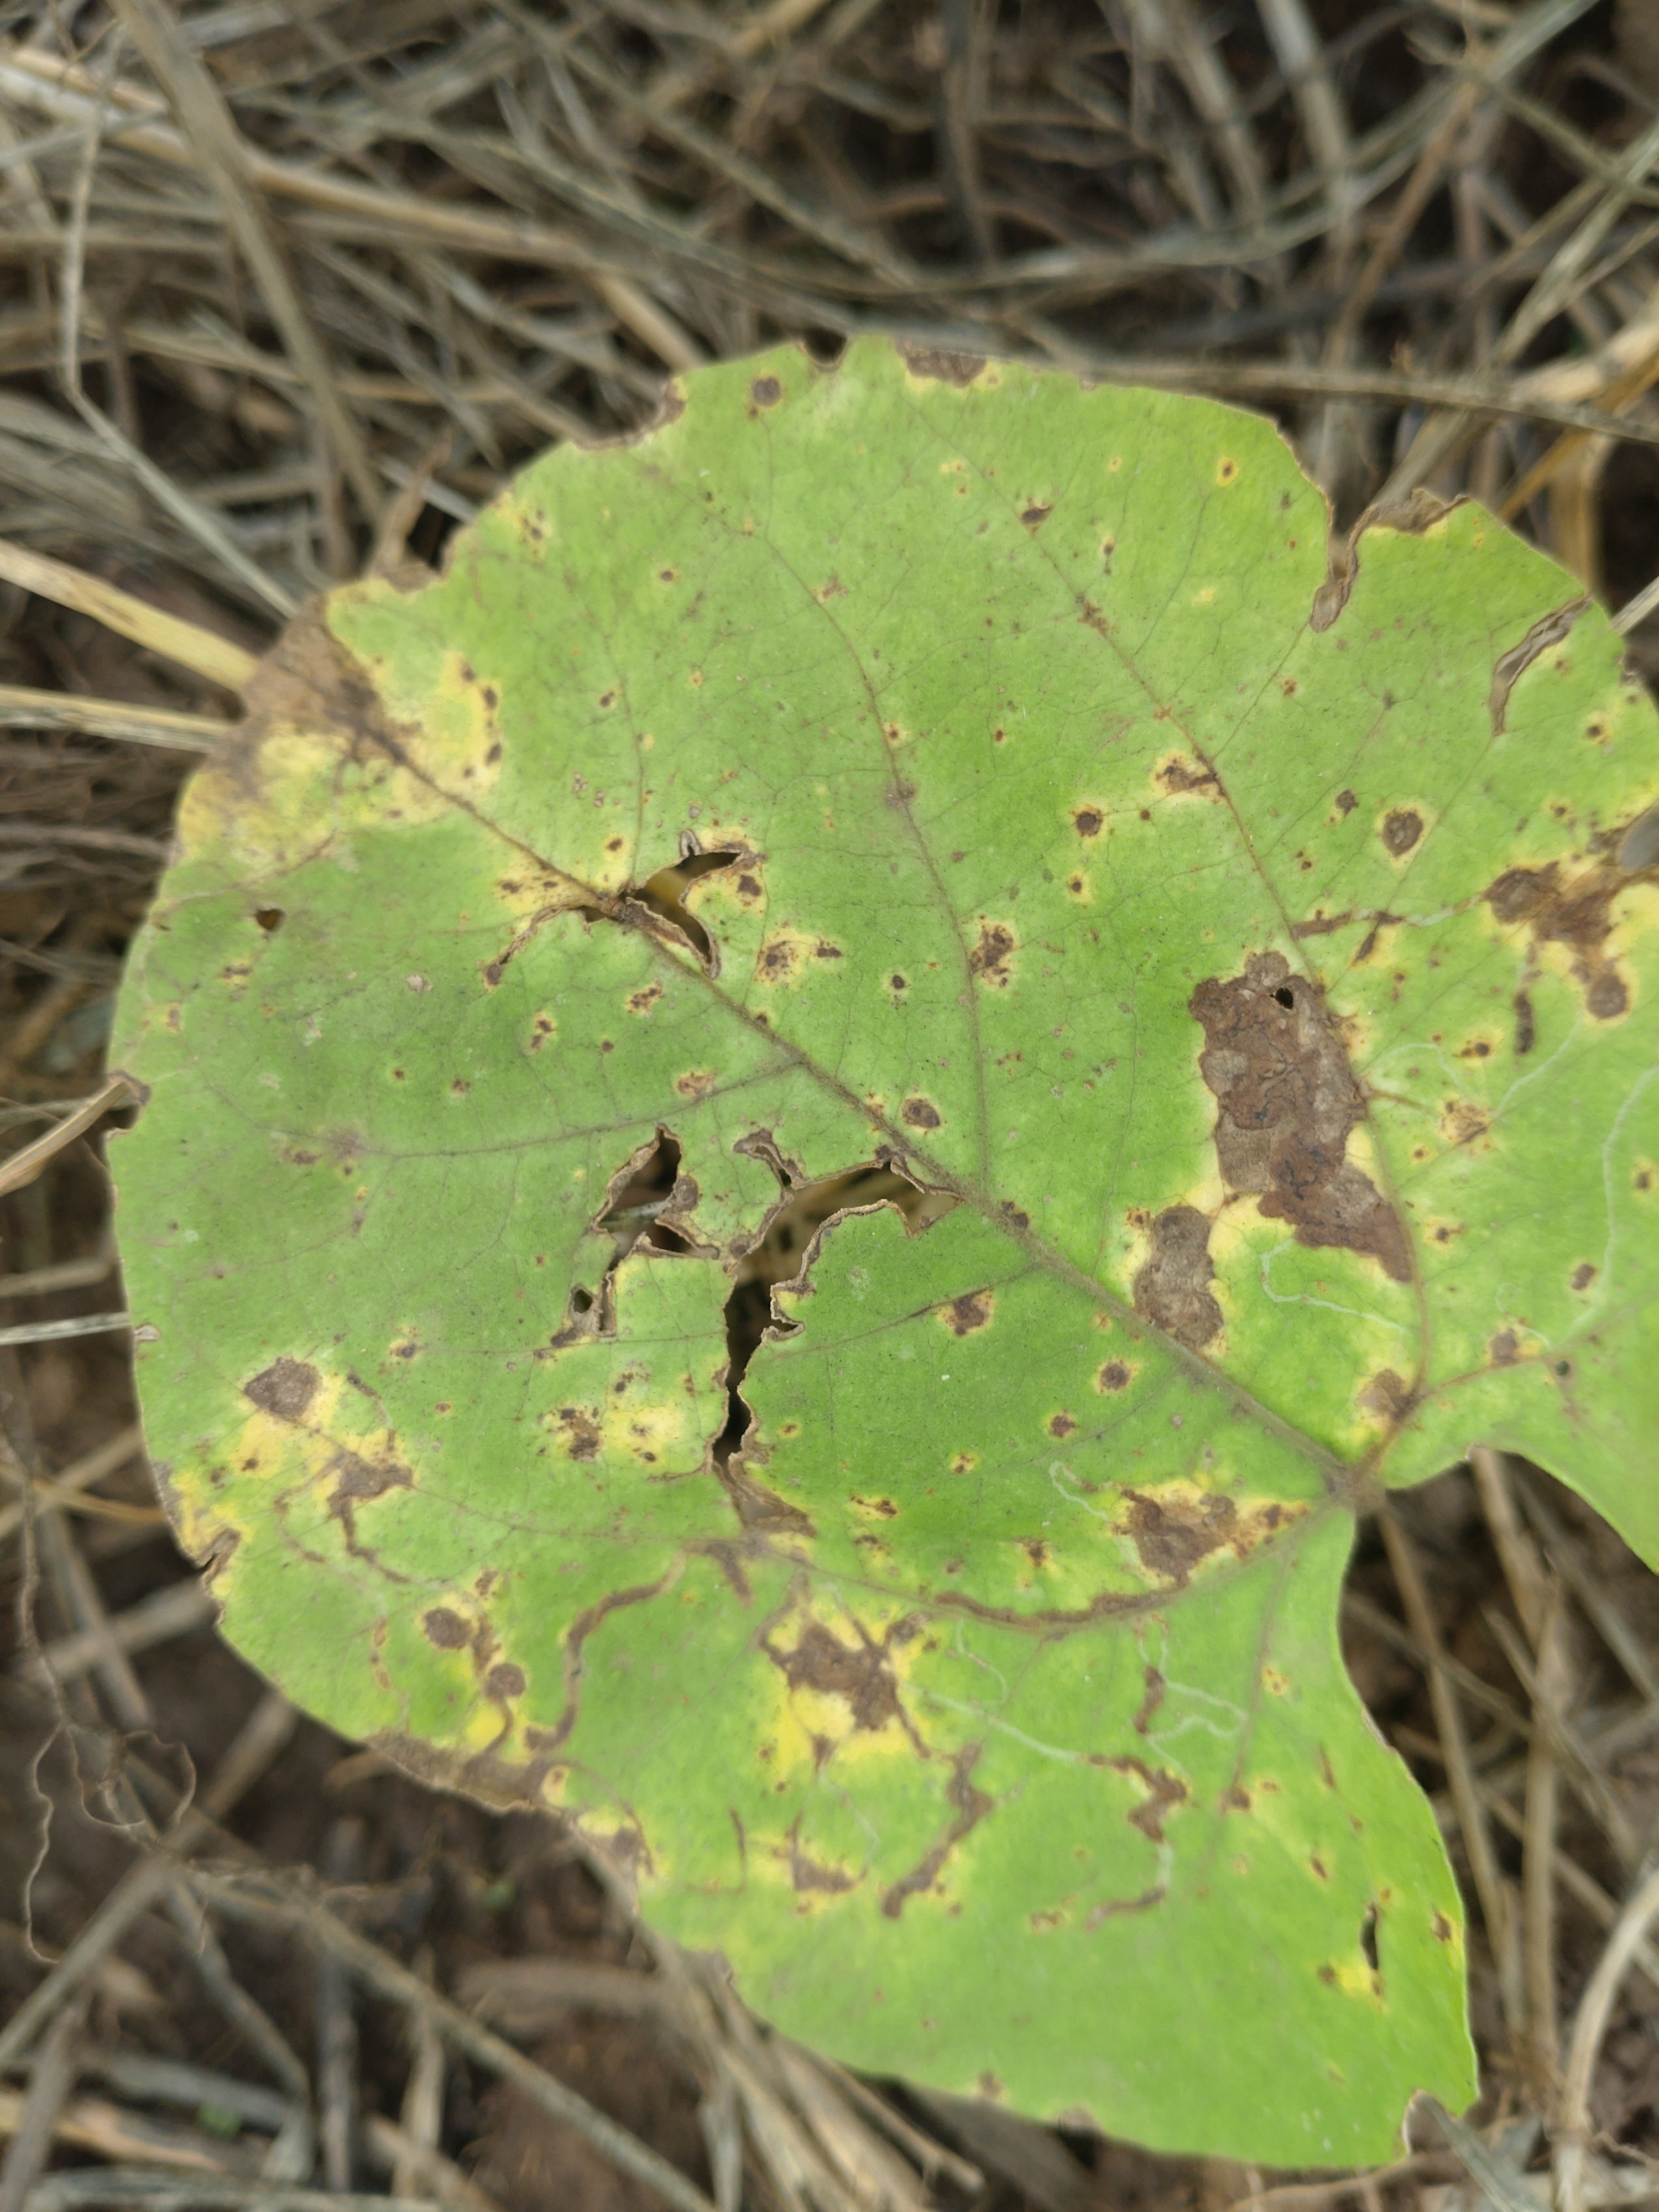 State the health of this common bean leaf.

rust
